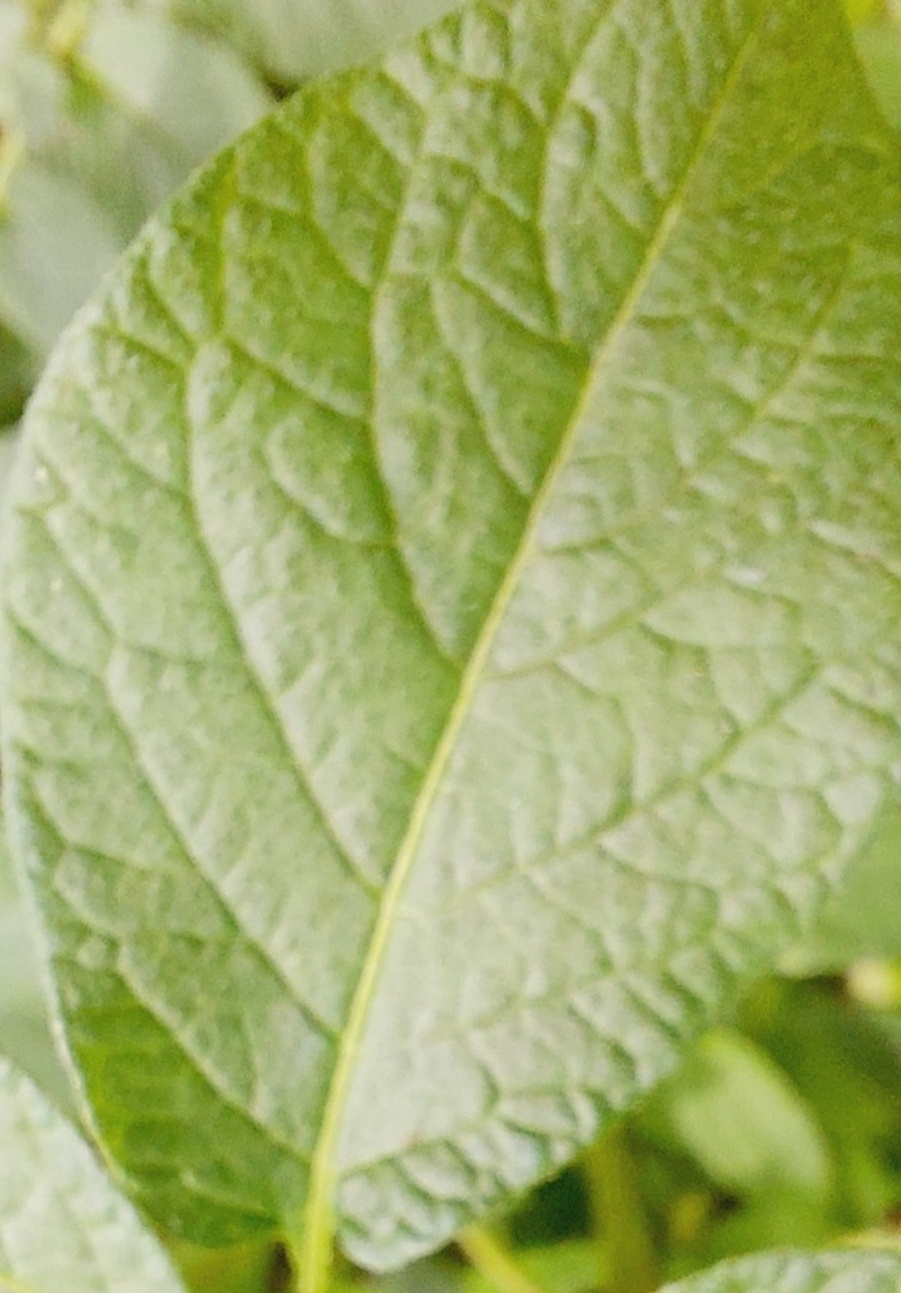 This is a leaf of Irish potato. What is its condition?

healthy
